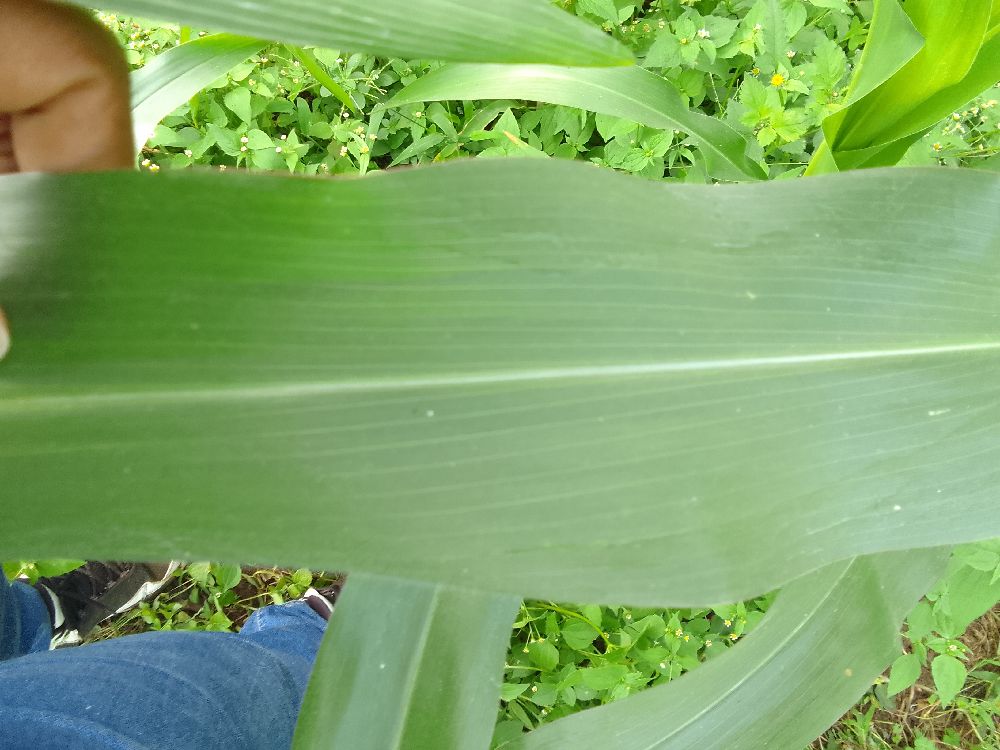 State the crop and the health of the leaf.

maize, healthy
